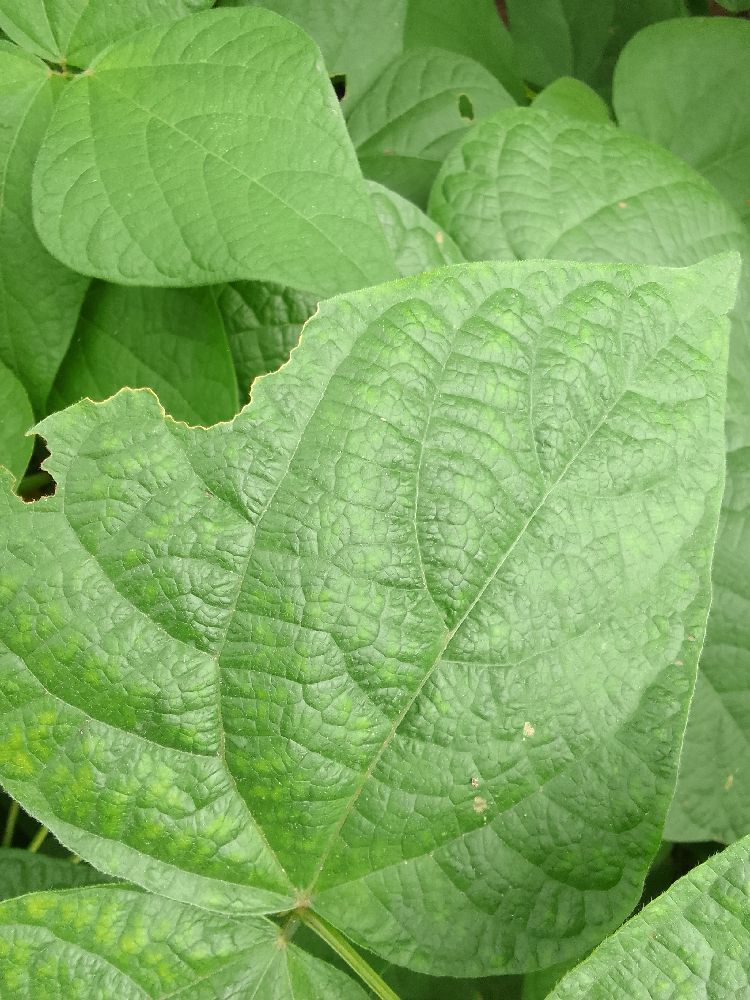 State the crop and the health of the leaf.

common bean, healthy
